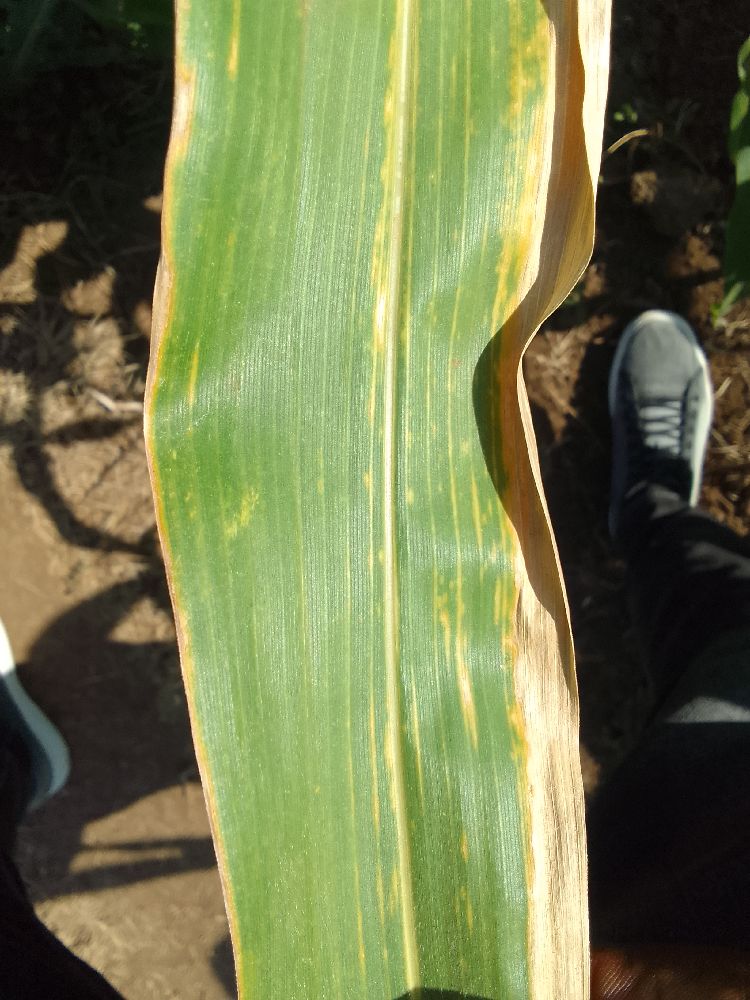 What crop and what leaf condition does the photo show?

maize, maize lethal necrosis
